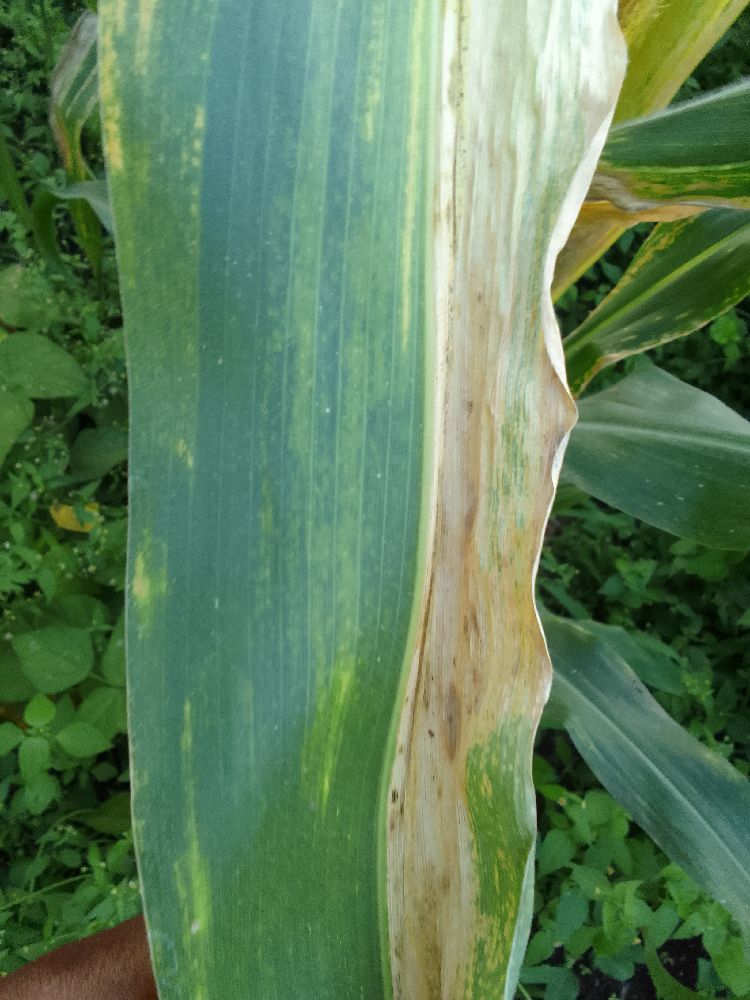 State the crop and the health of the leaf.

maize, maize lethal necrosis
